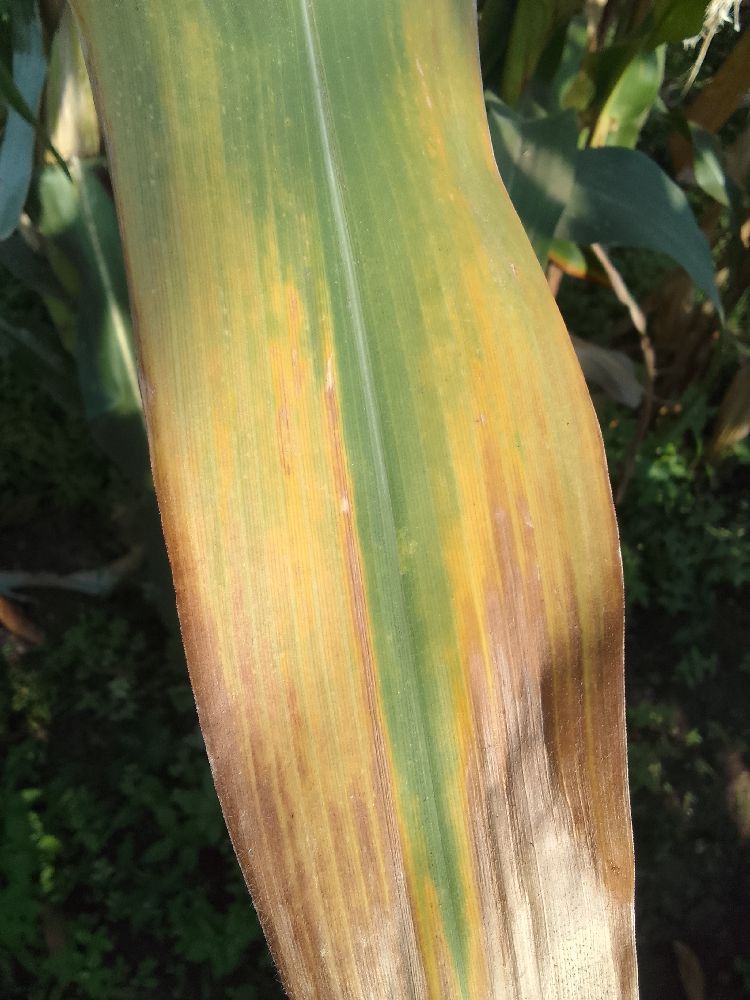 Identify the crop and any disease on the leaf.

maize, maize lethal necrosis
